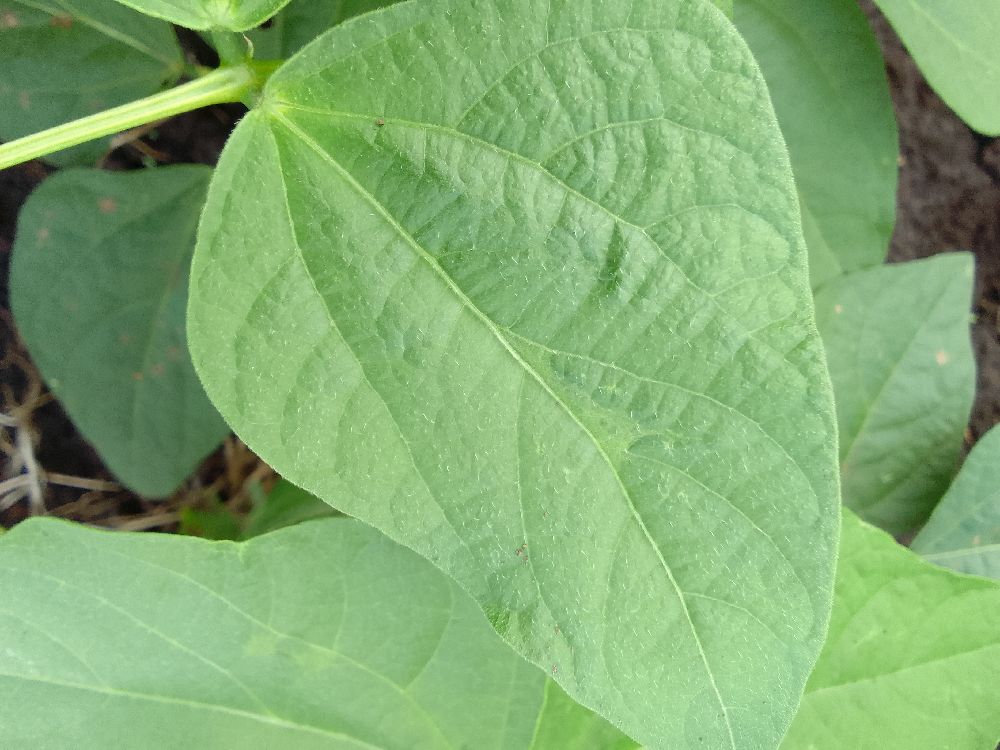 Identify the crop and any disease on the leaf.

common bean, healthy
